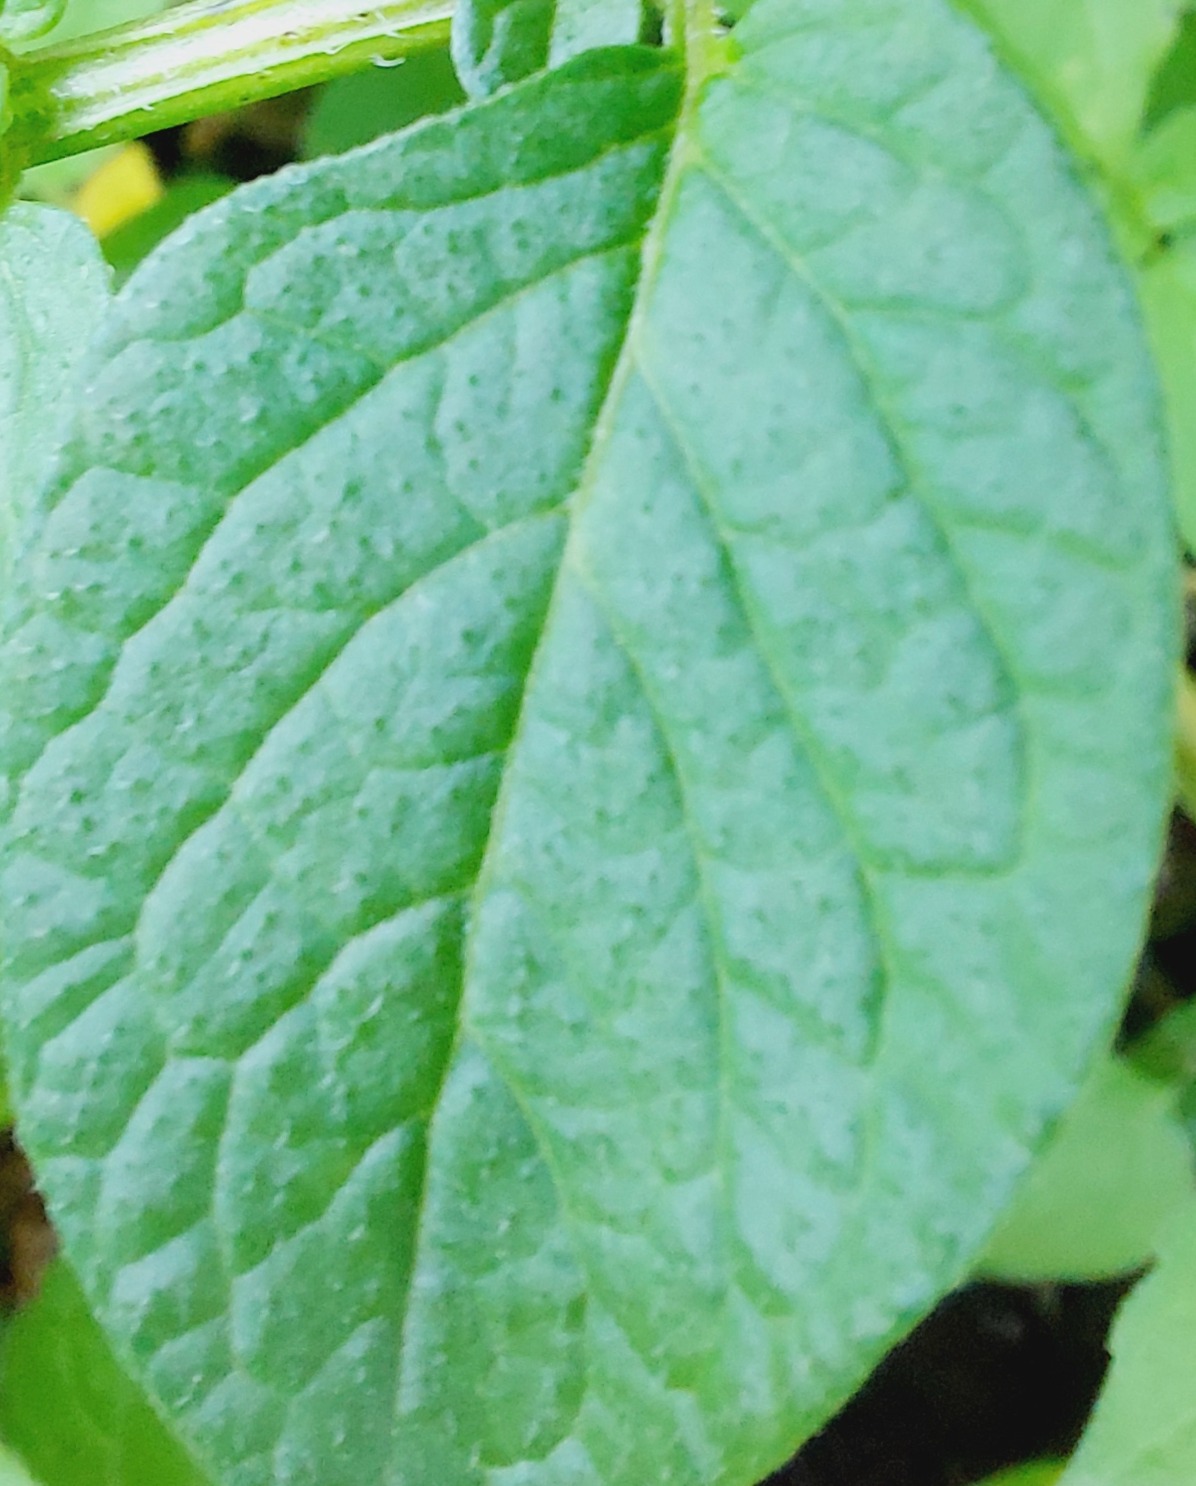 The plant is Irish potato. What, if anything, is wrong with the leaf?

healthy
